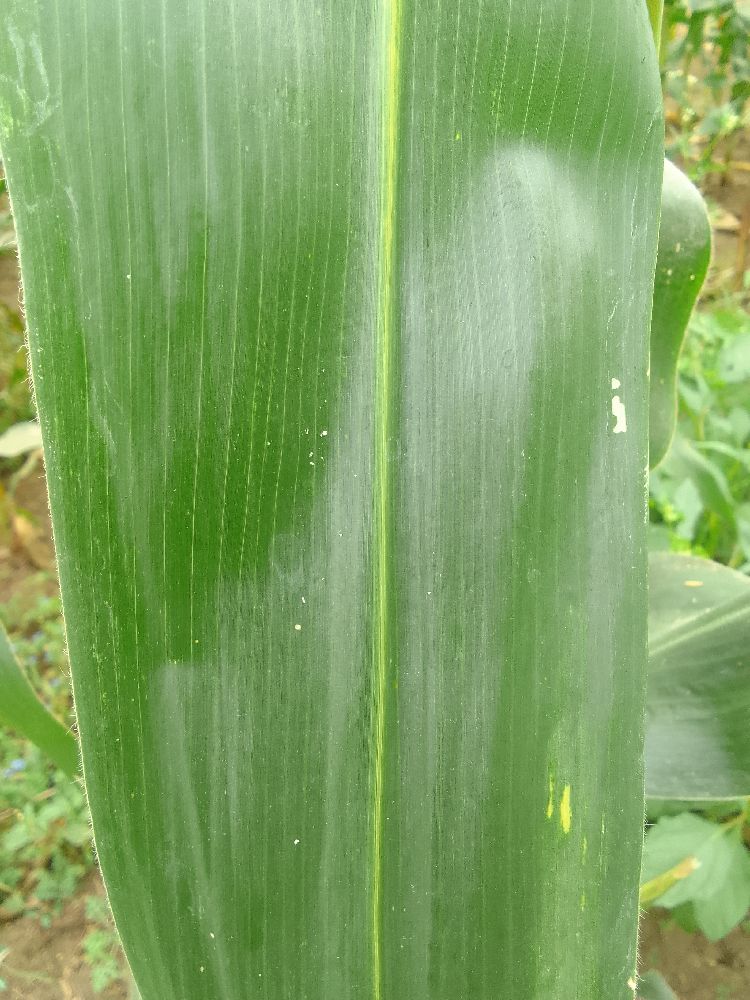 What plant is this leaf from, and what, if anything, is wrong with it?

maize, healthy
